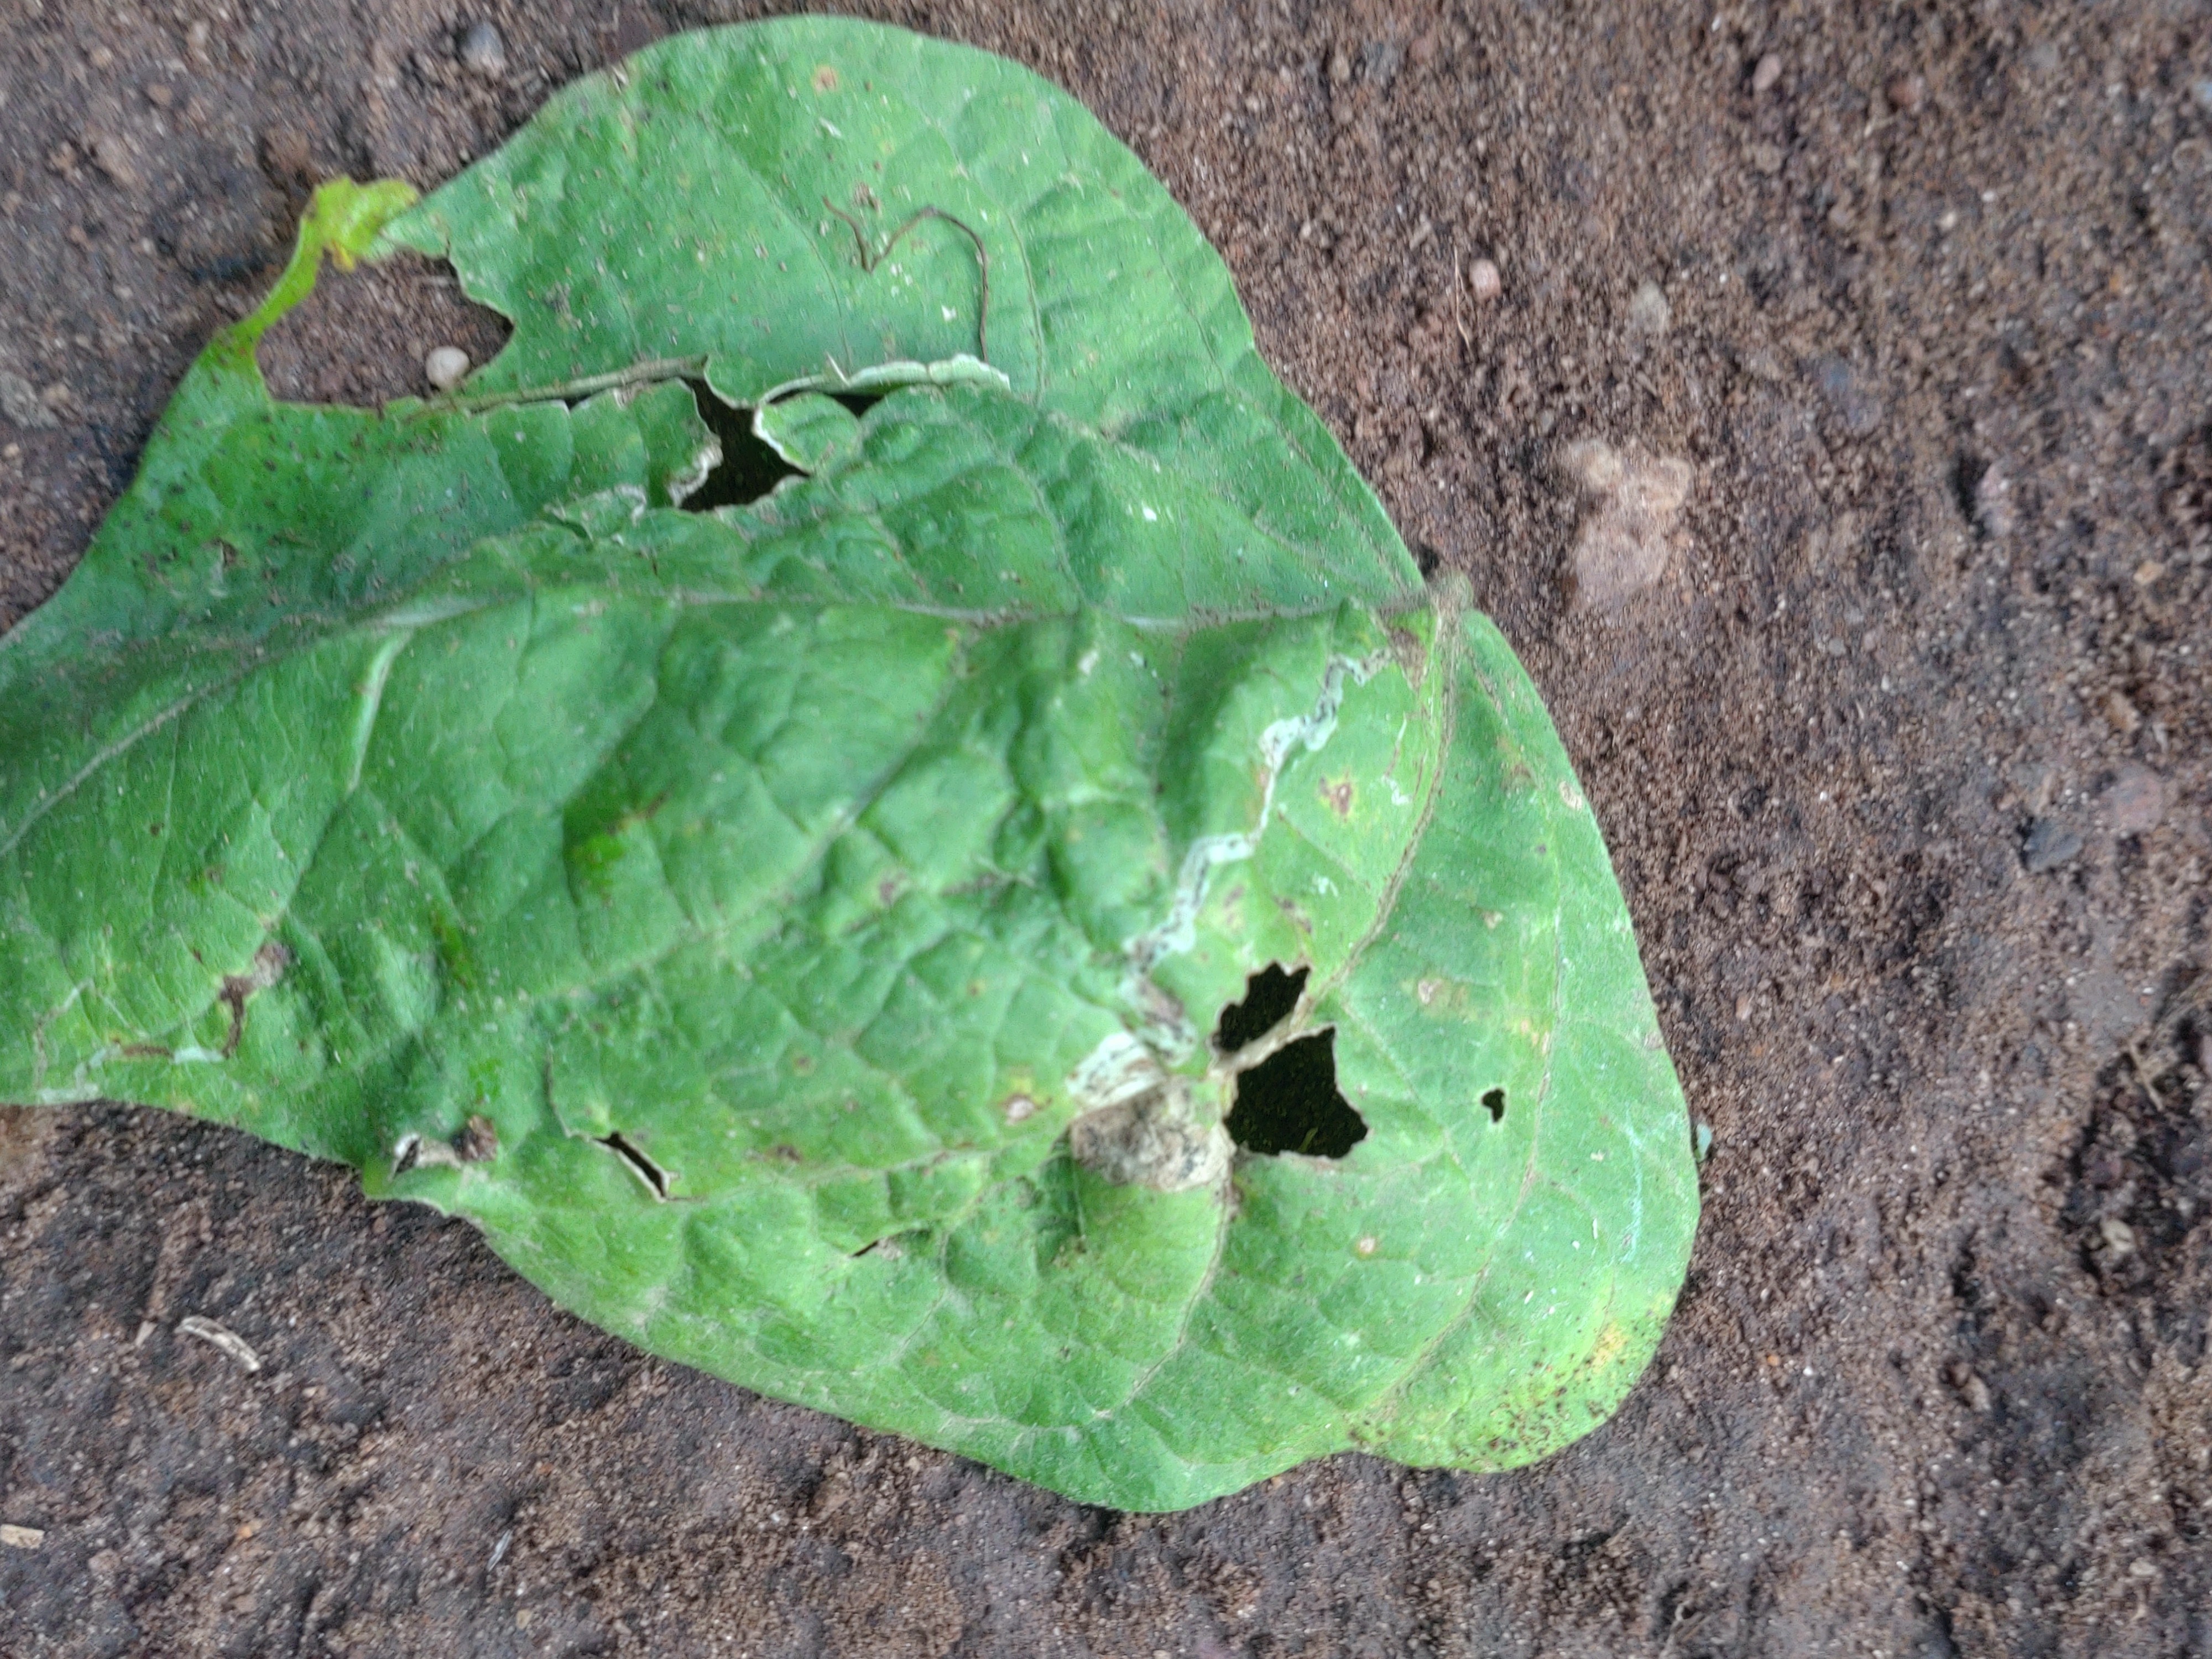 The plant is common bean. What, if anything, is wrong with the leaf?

anthracnose
